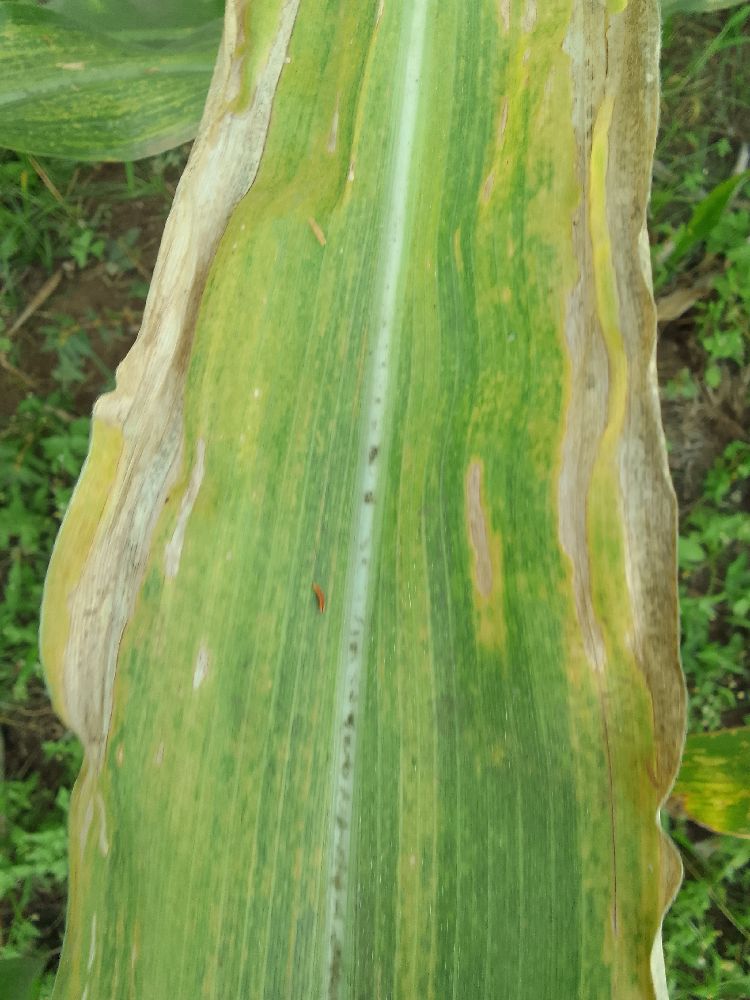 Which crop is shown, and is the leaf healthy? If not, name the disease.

maize, maize lethal necrosis
